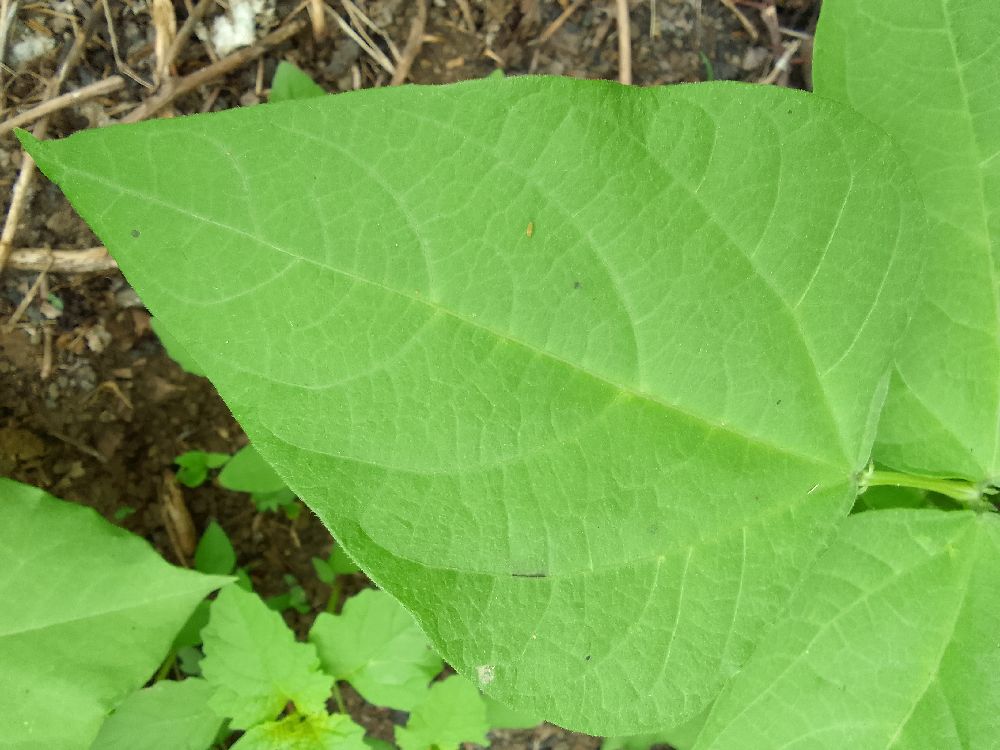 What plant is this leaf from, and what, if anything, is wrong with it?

common bean, healthy
